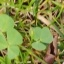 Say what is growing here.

unstructured weed
